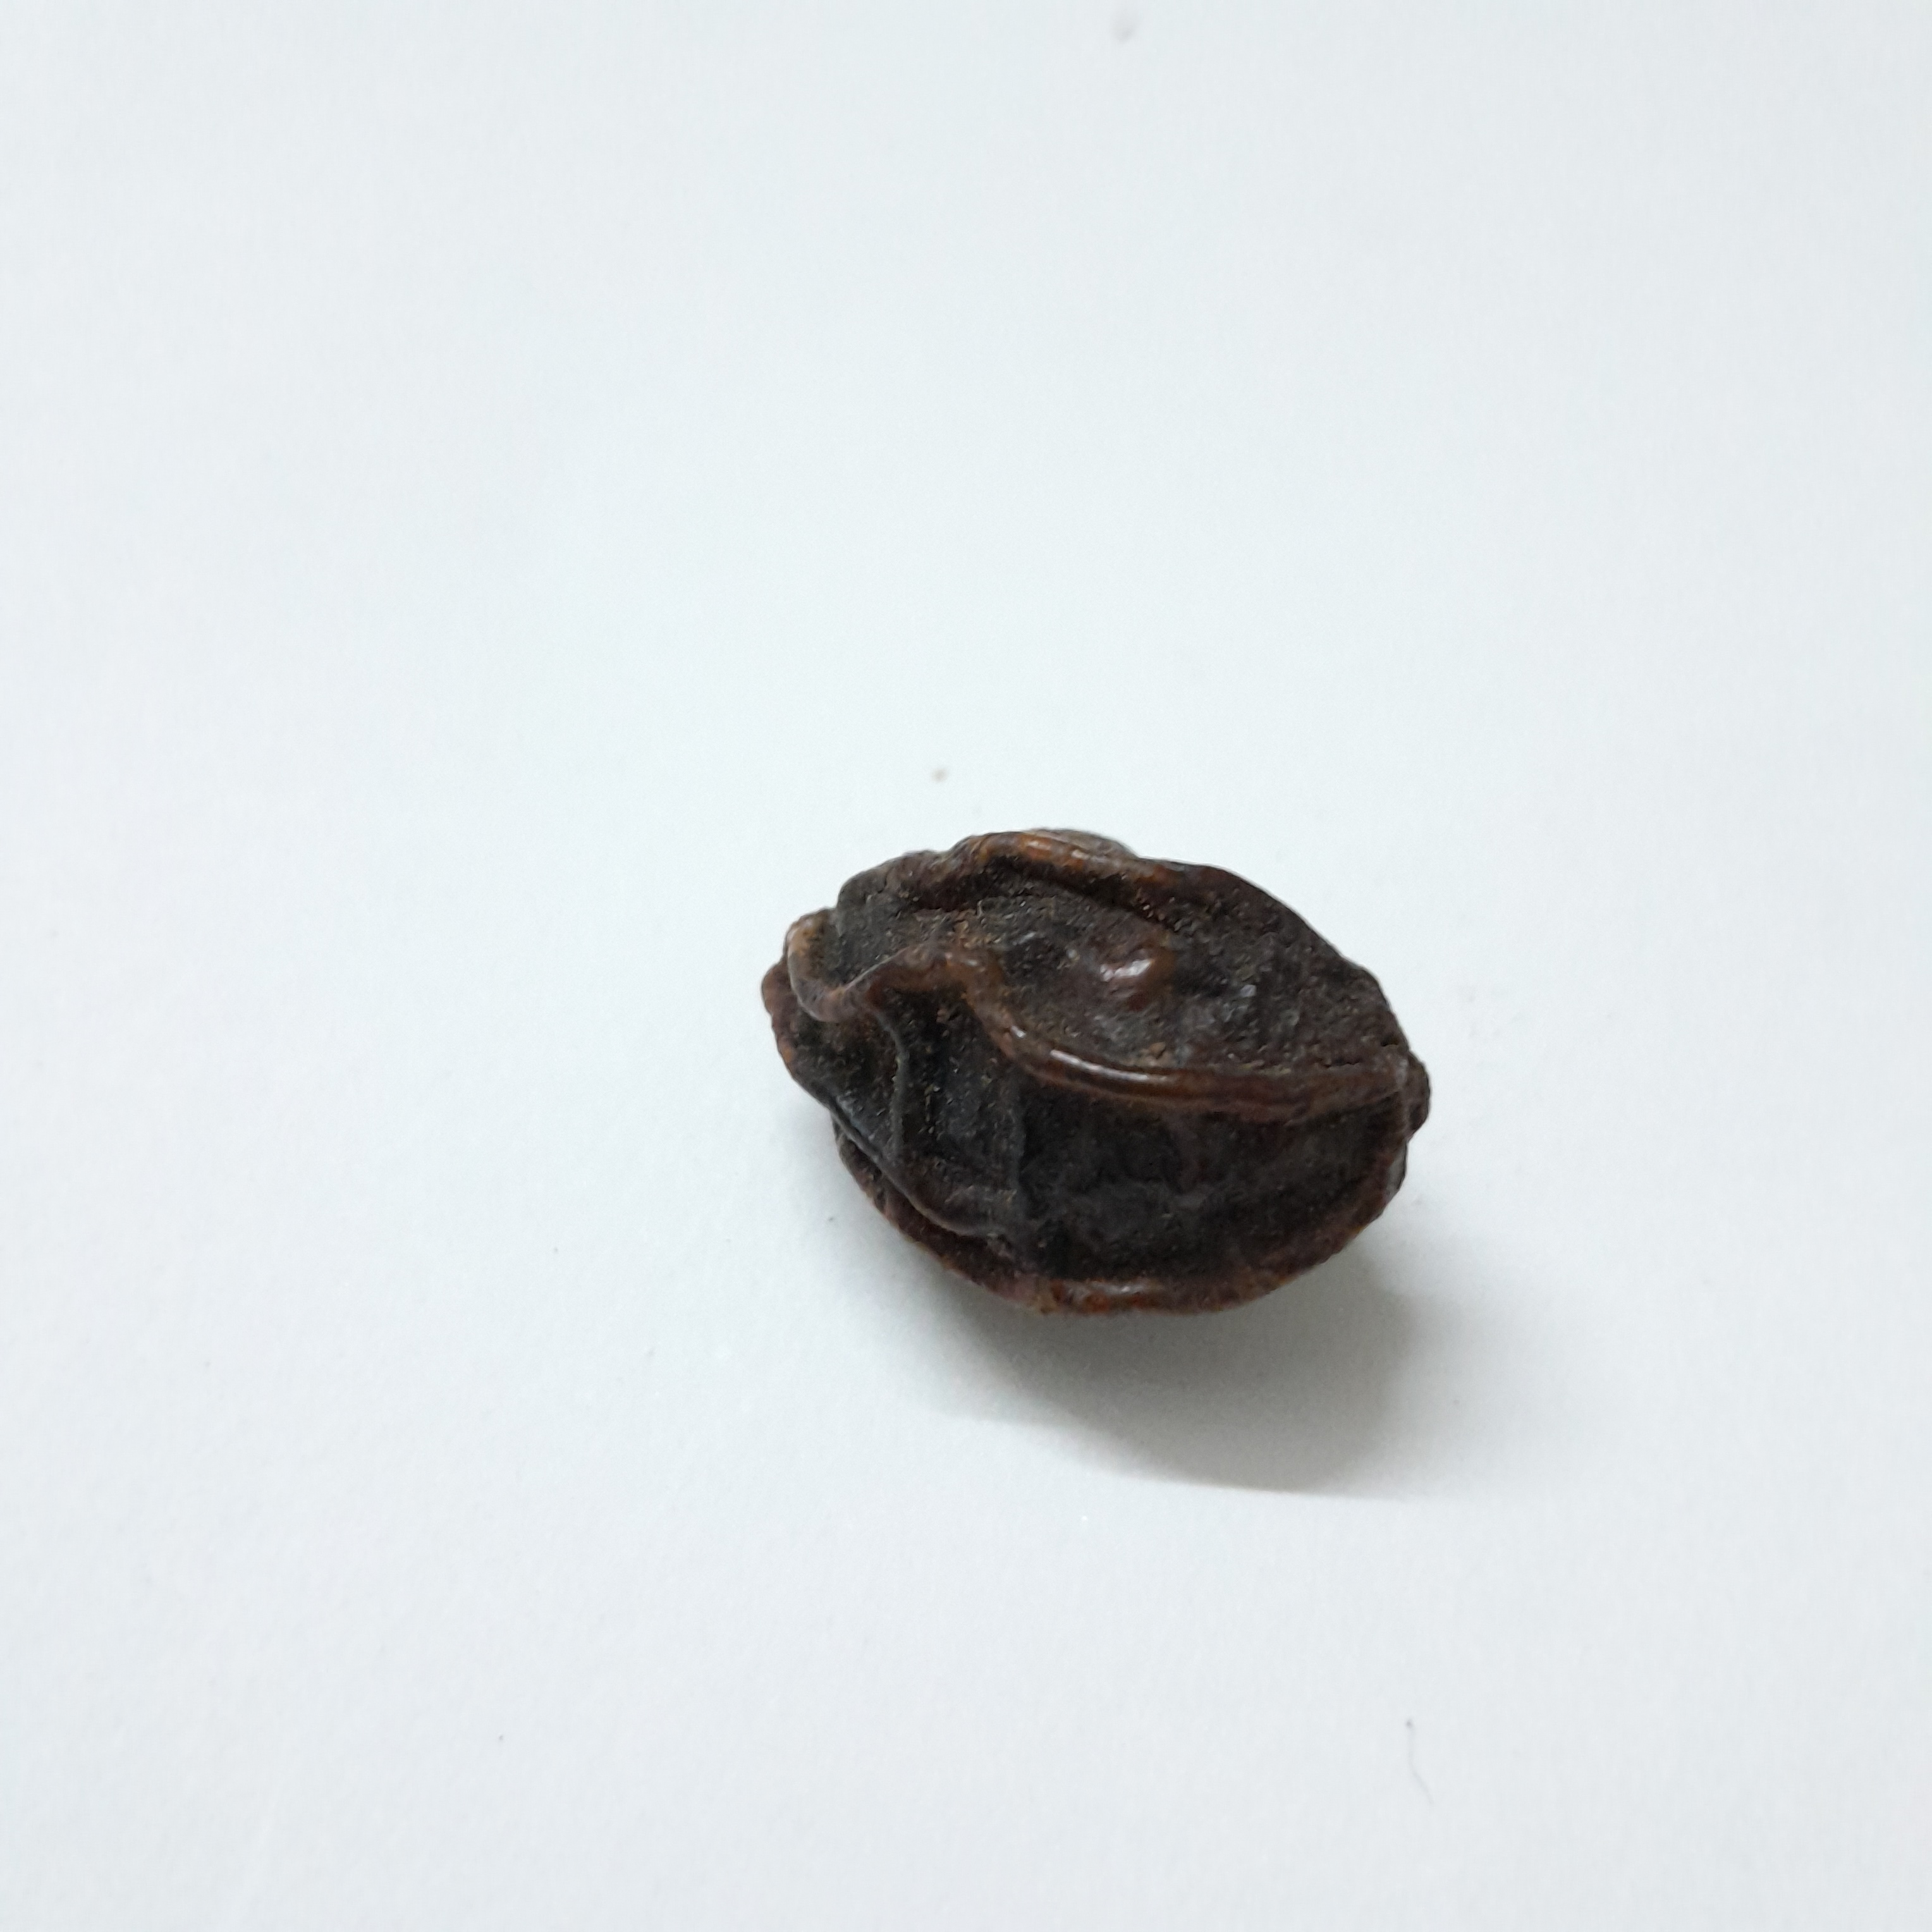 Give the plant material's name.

kadukharik
